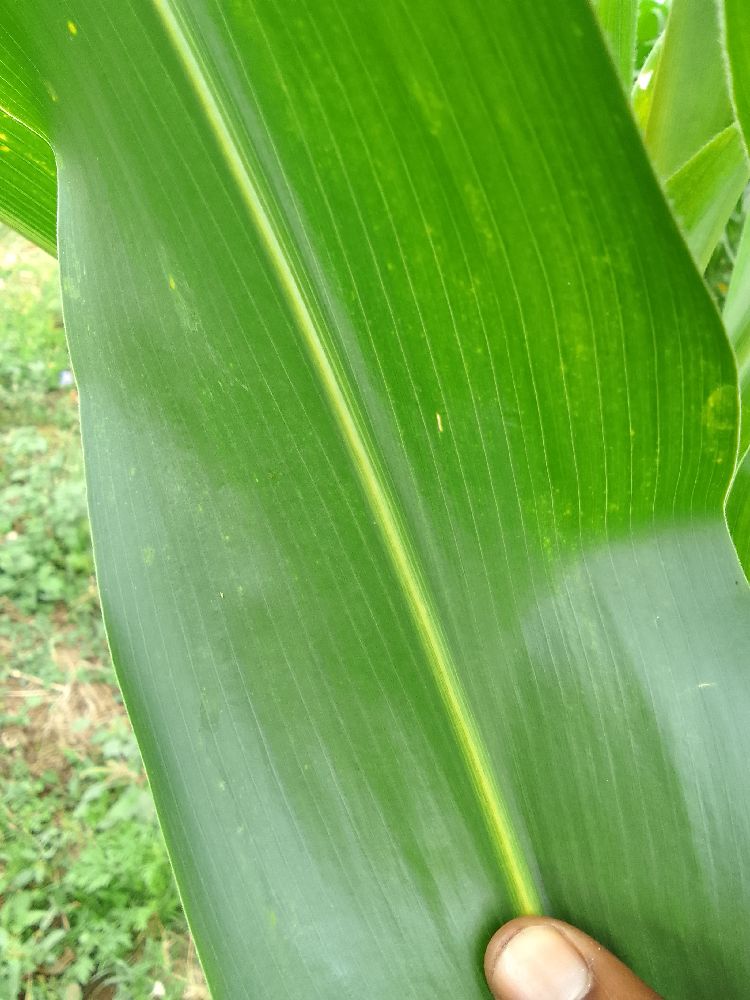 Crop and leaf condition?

maize, healthy
